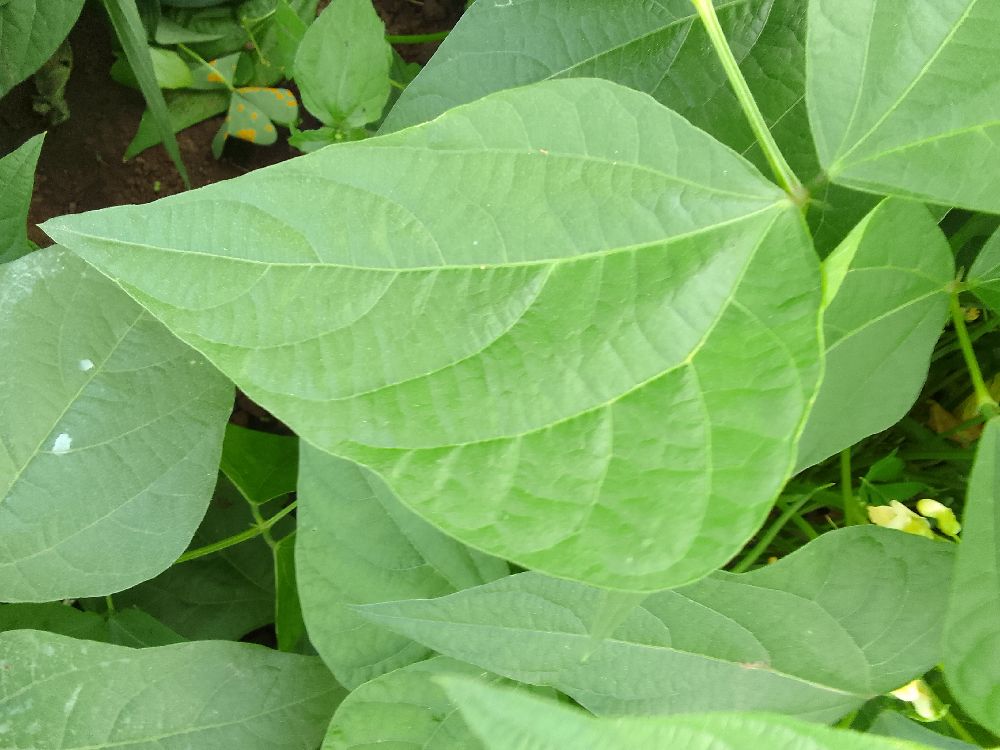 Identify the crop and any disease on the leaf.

common bean, healthy
